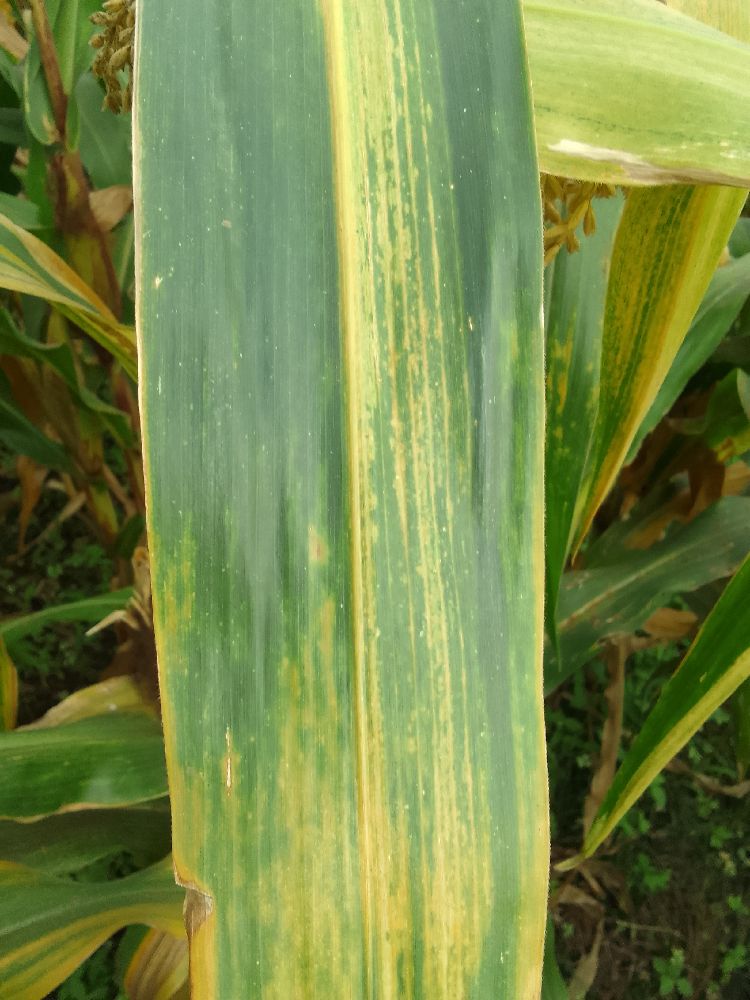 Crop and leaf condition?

maize, maize lethal necrosis
